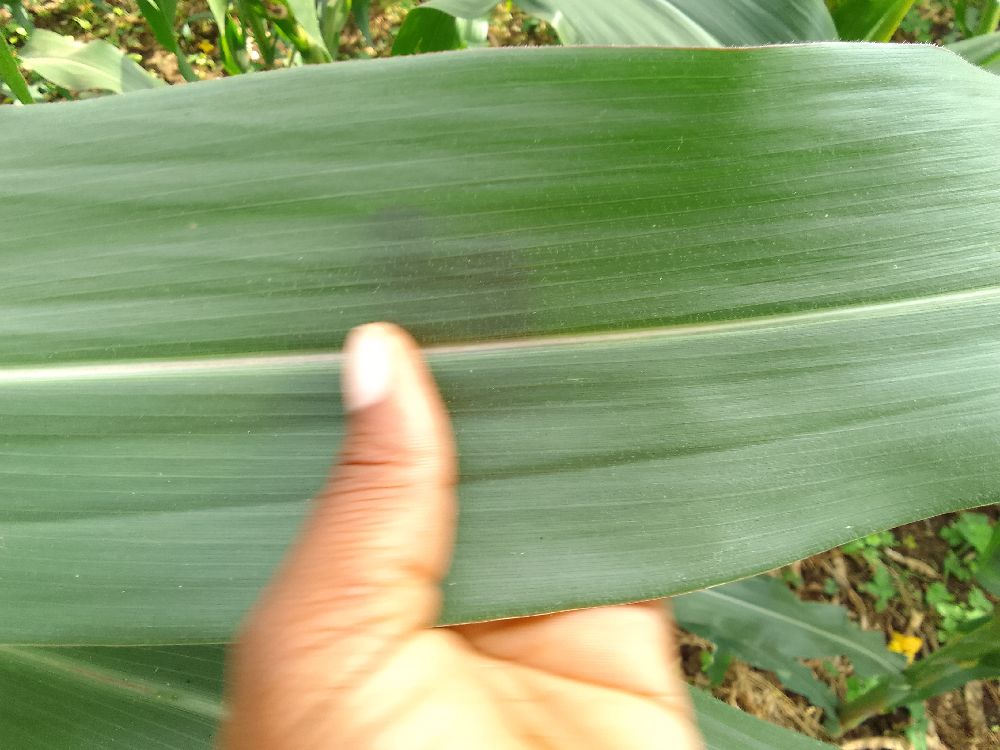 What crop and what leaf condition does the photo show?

maize, healthy
